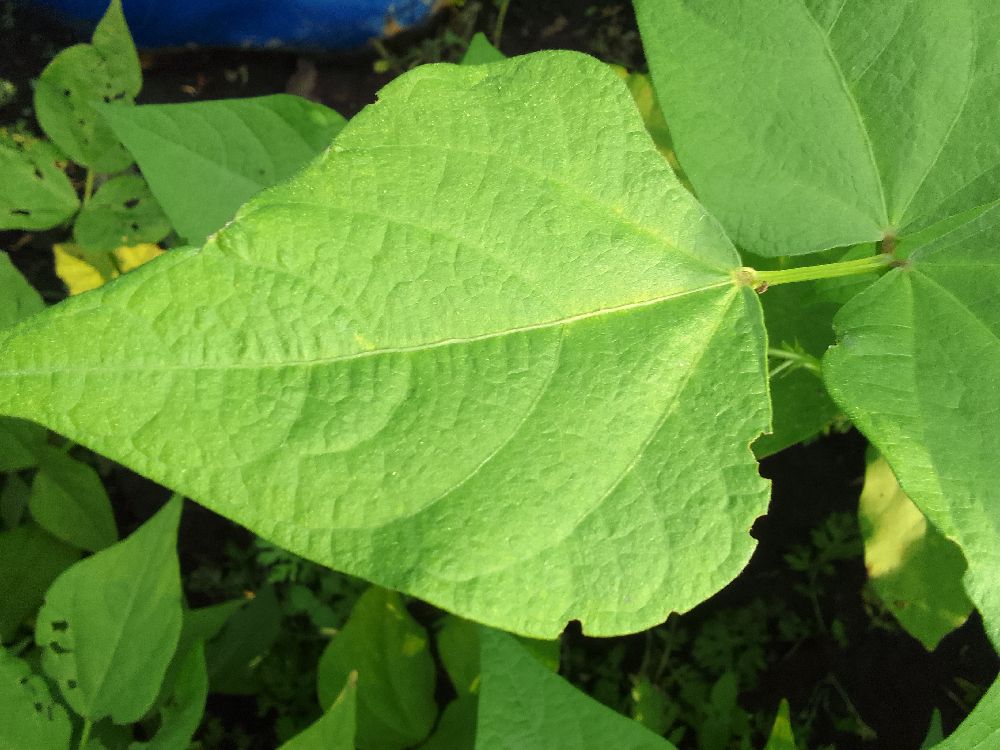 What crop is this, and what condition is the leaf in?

common bean, healthy
